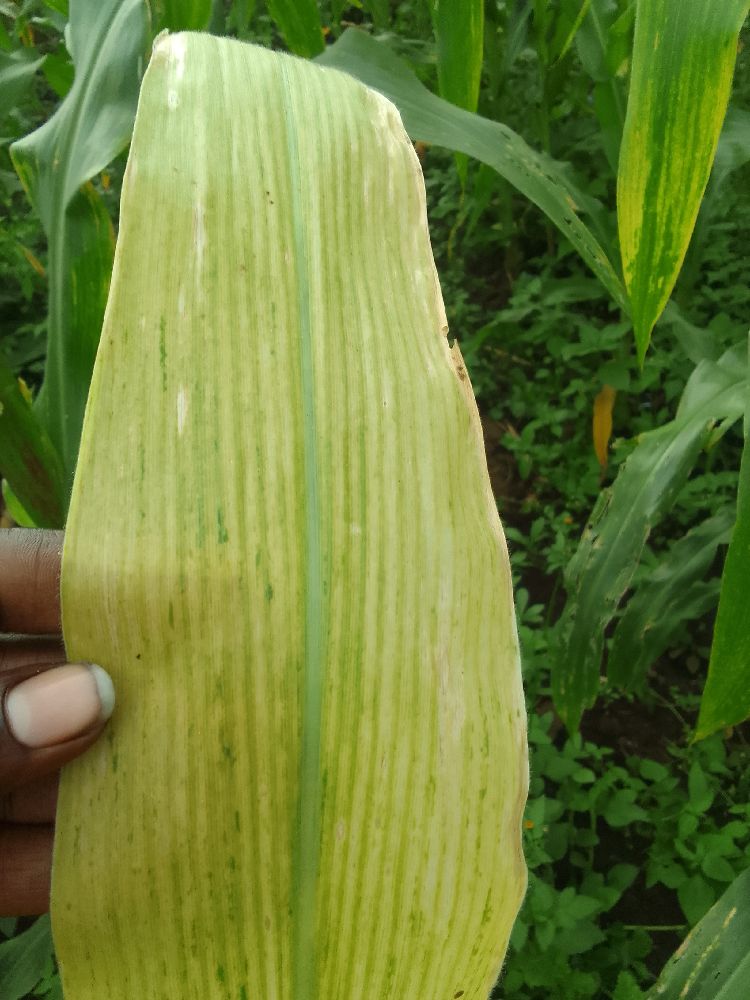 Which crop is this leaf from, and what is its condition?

maize, maize lethal necrosis
